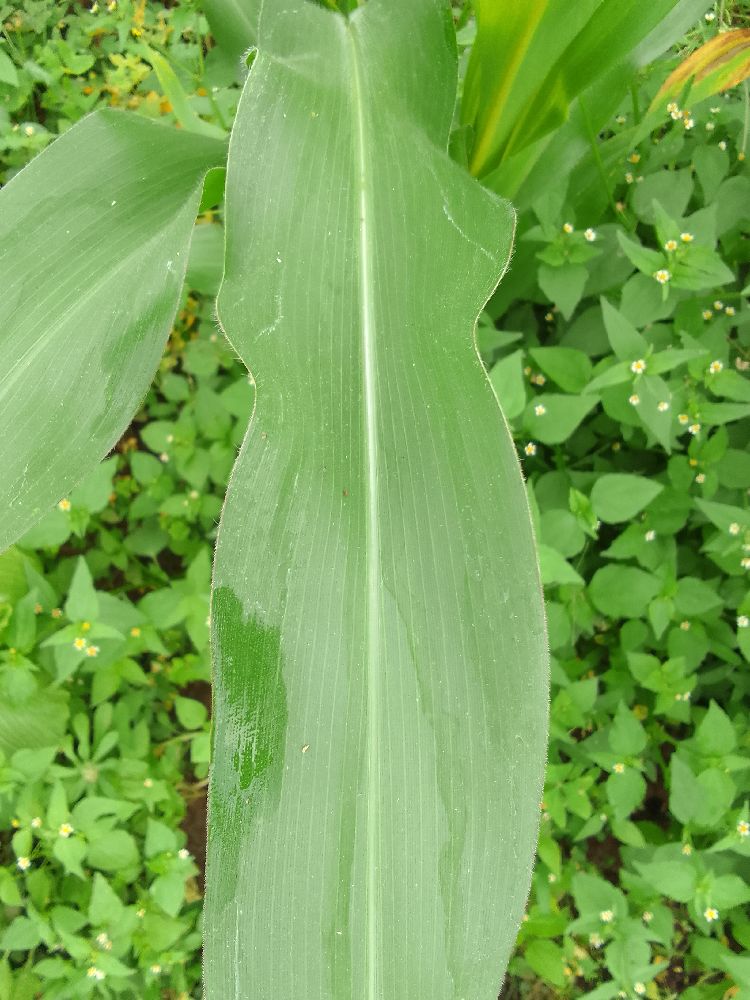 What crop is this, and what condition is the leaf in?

maize, healthy
